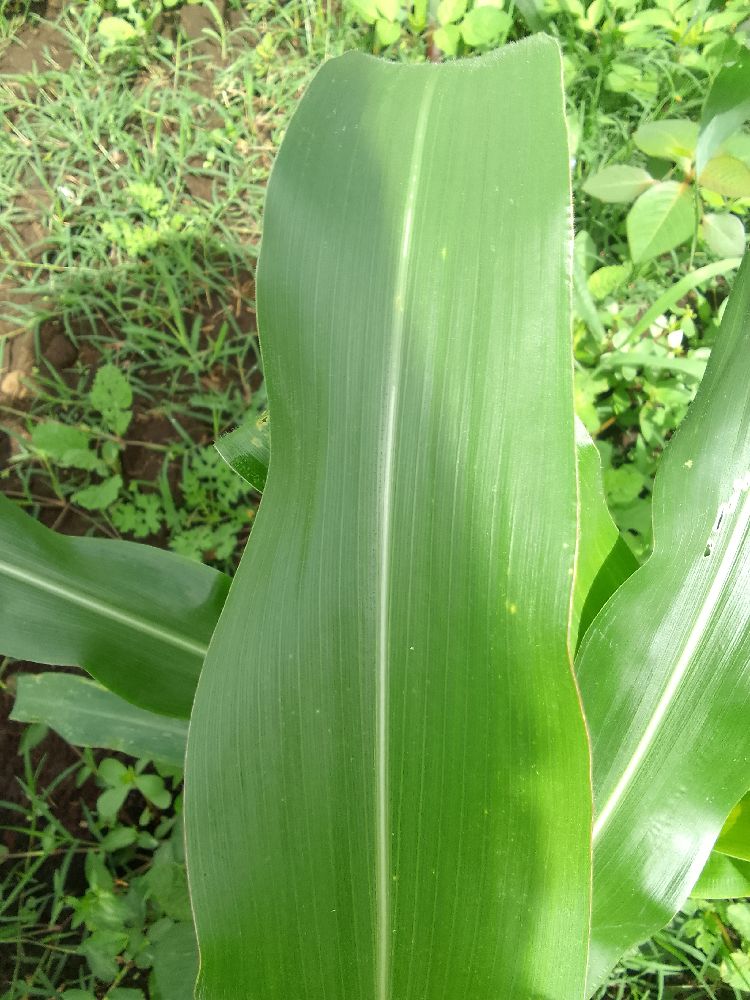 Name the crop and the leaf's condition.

maize, healthy
